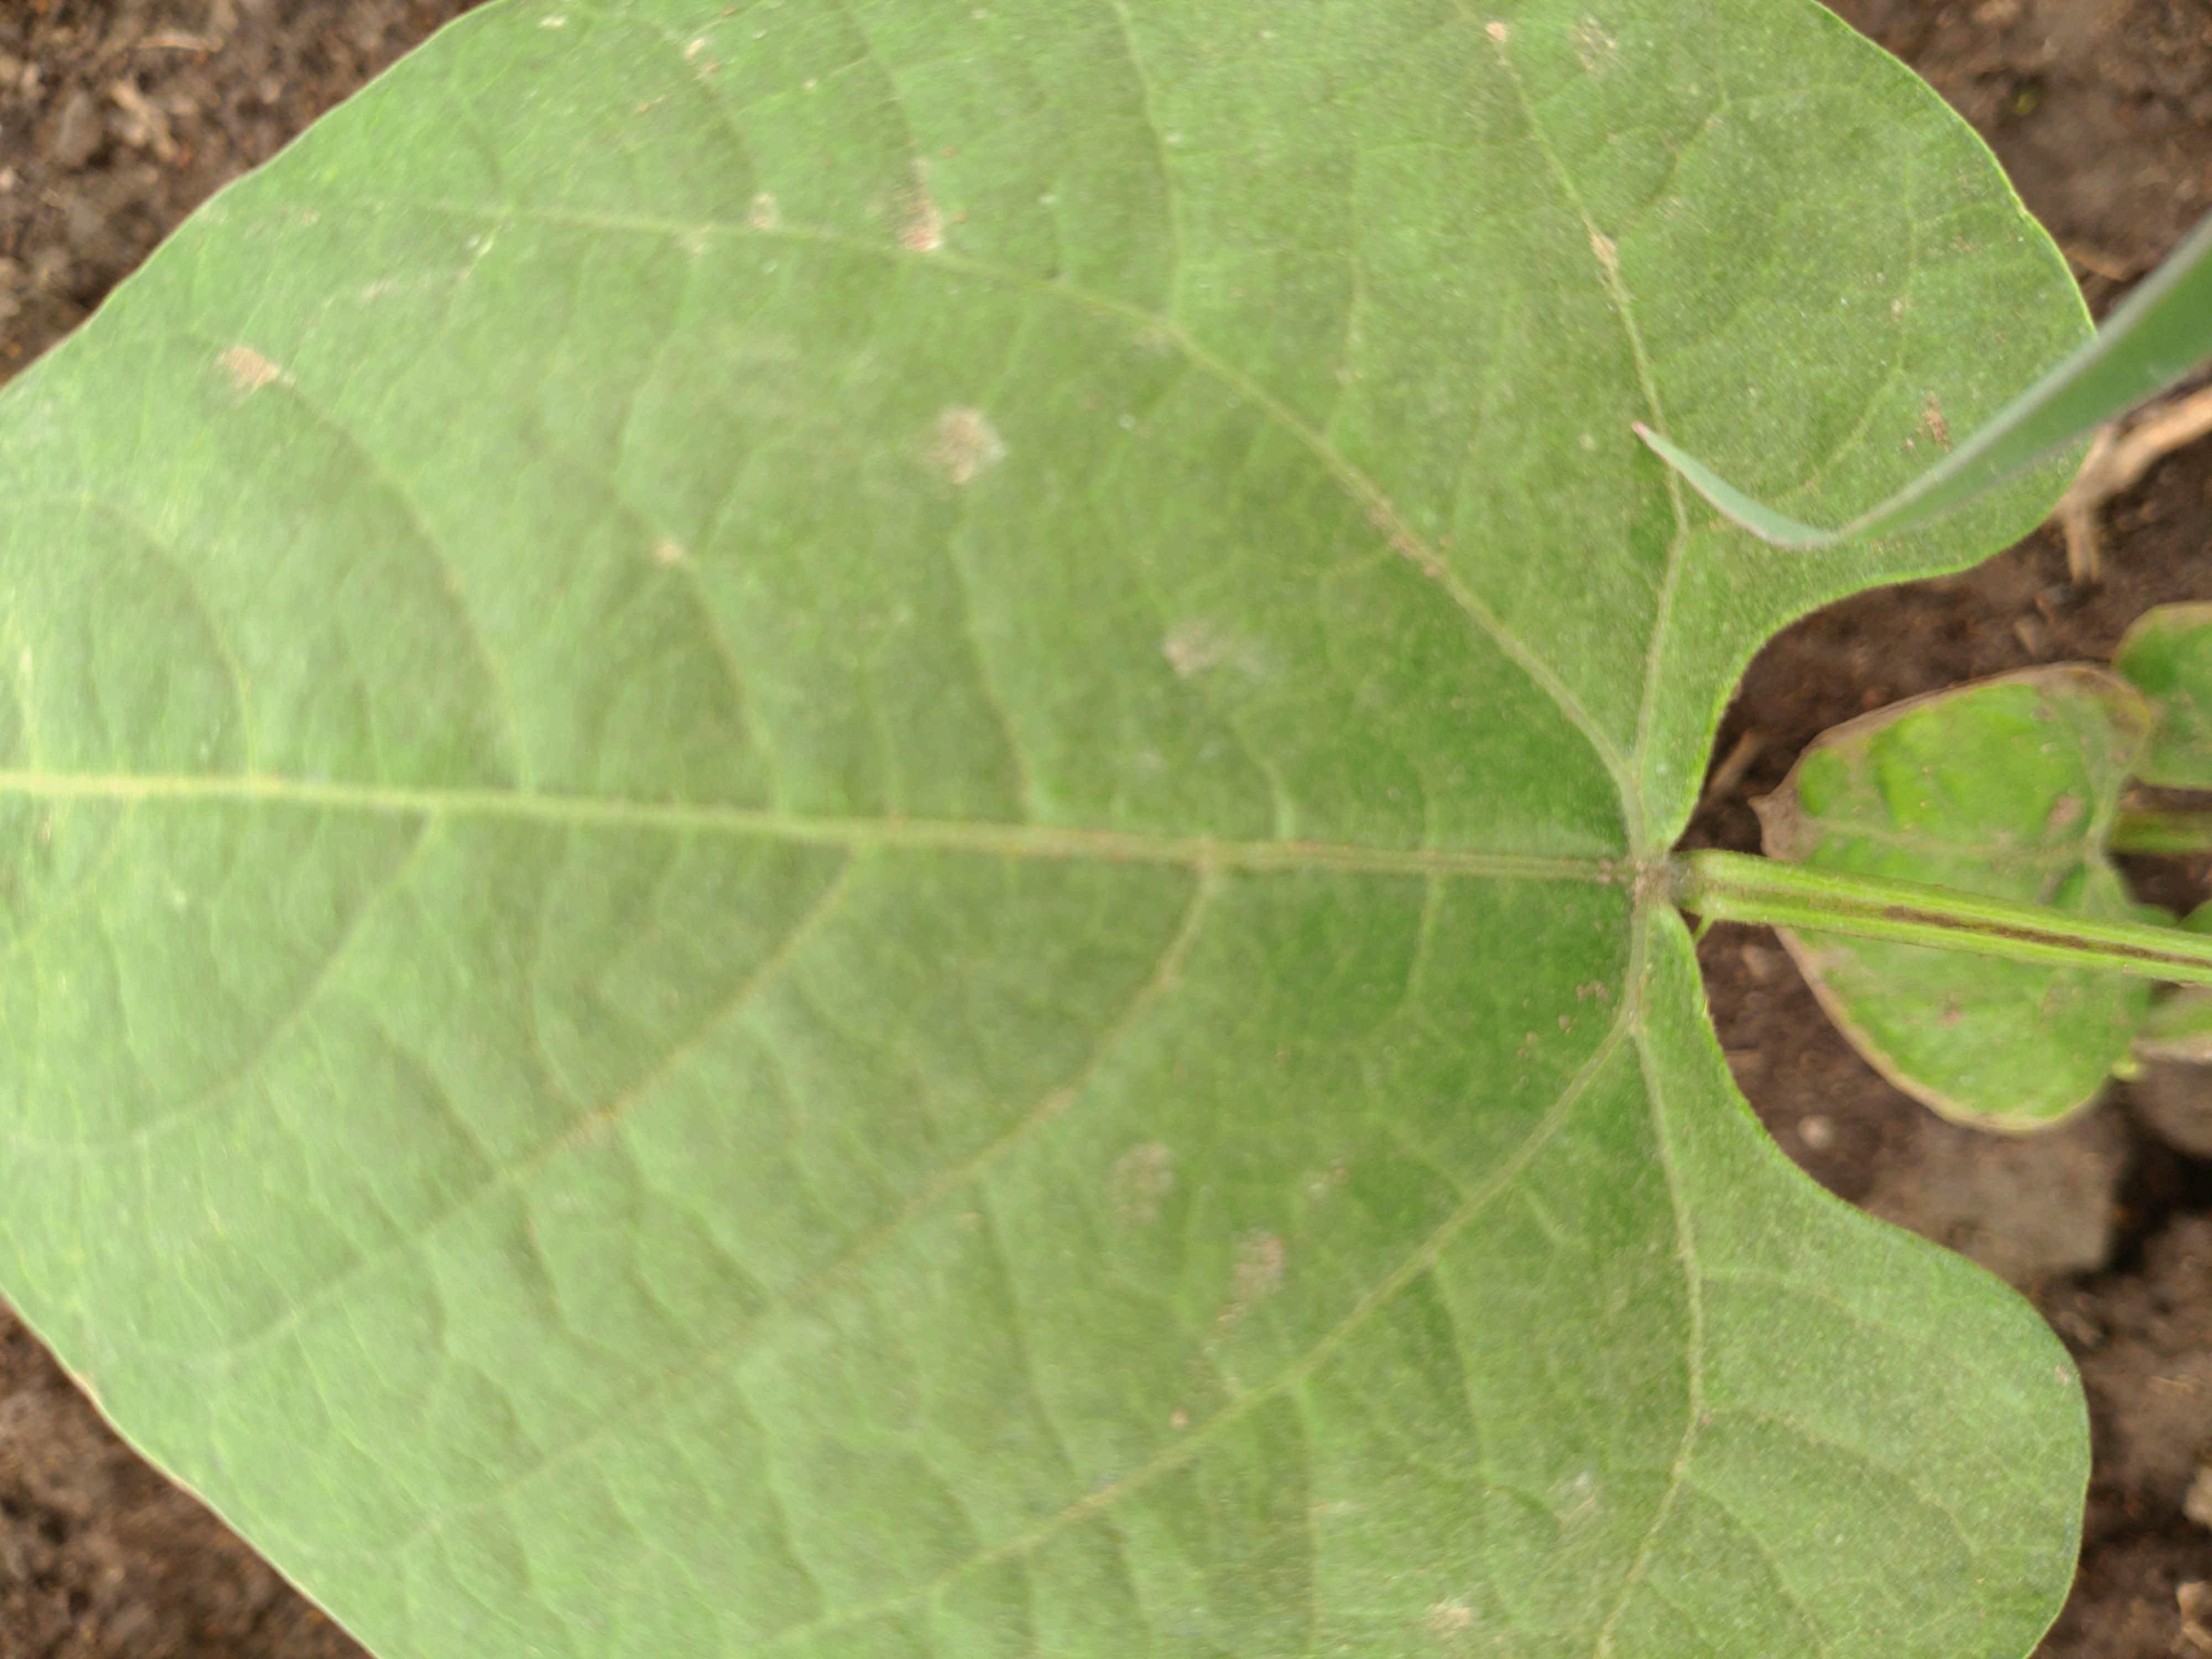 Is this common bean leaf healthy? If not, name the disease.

healthy
